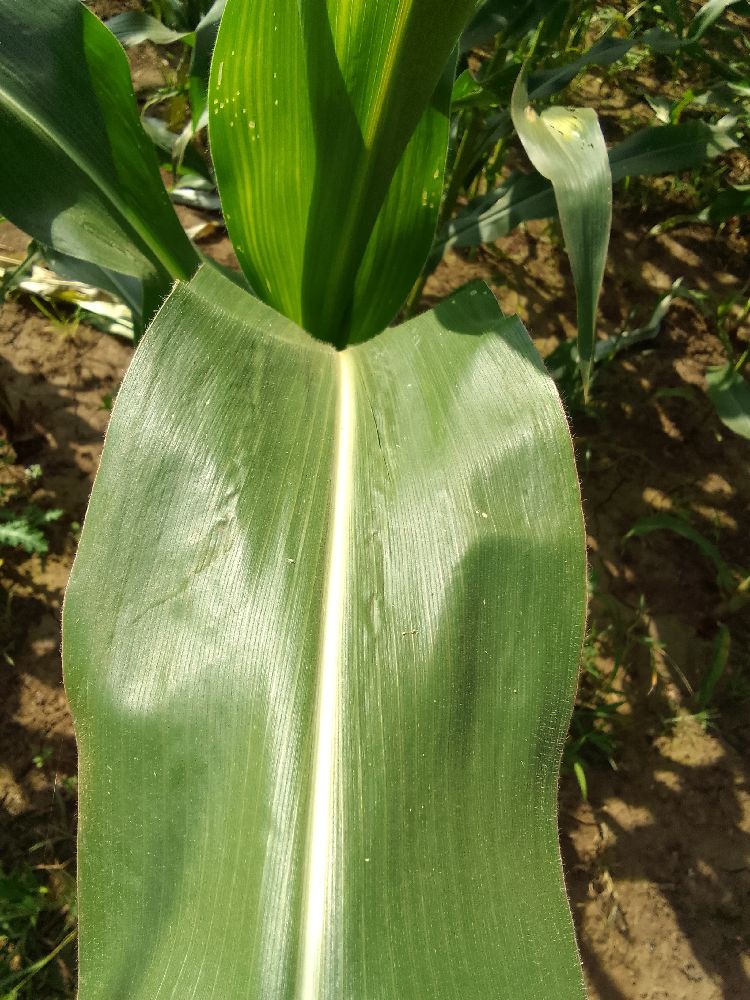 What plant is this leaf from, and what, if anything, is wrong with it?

maize, healthy
